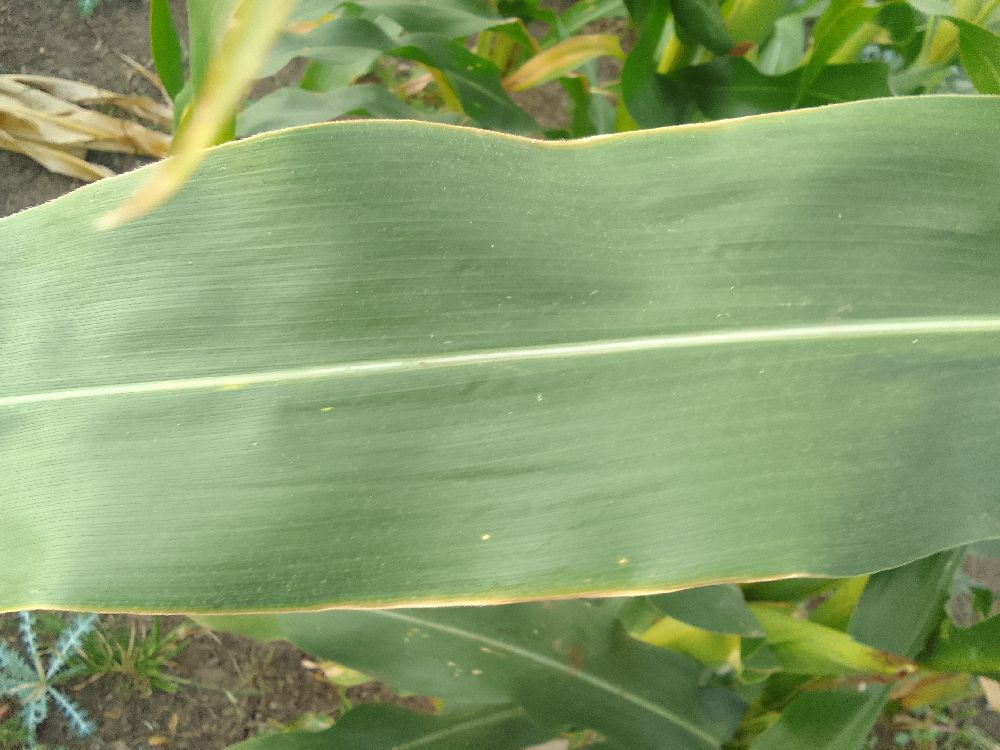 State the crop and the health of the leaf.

maize, healthy
